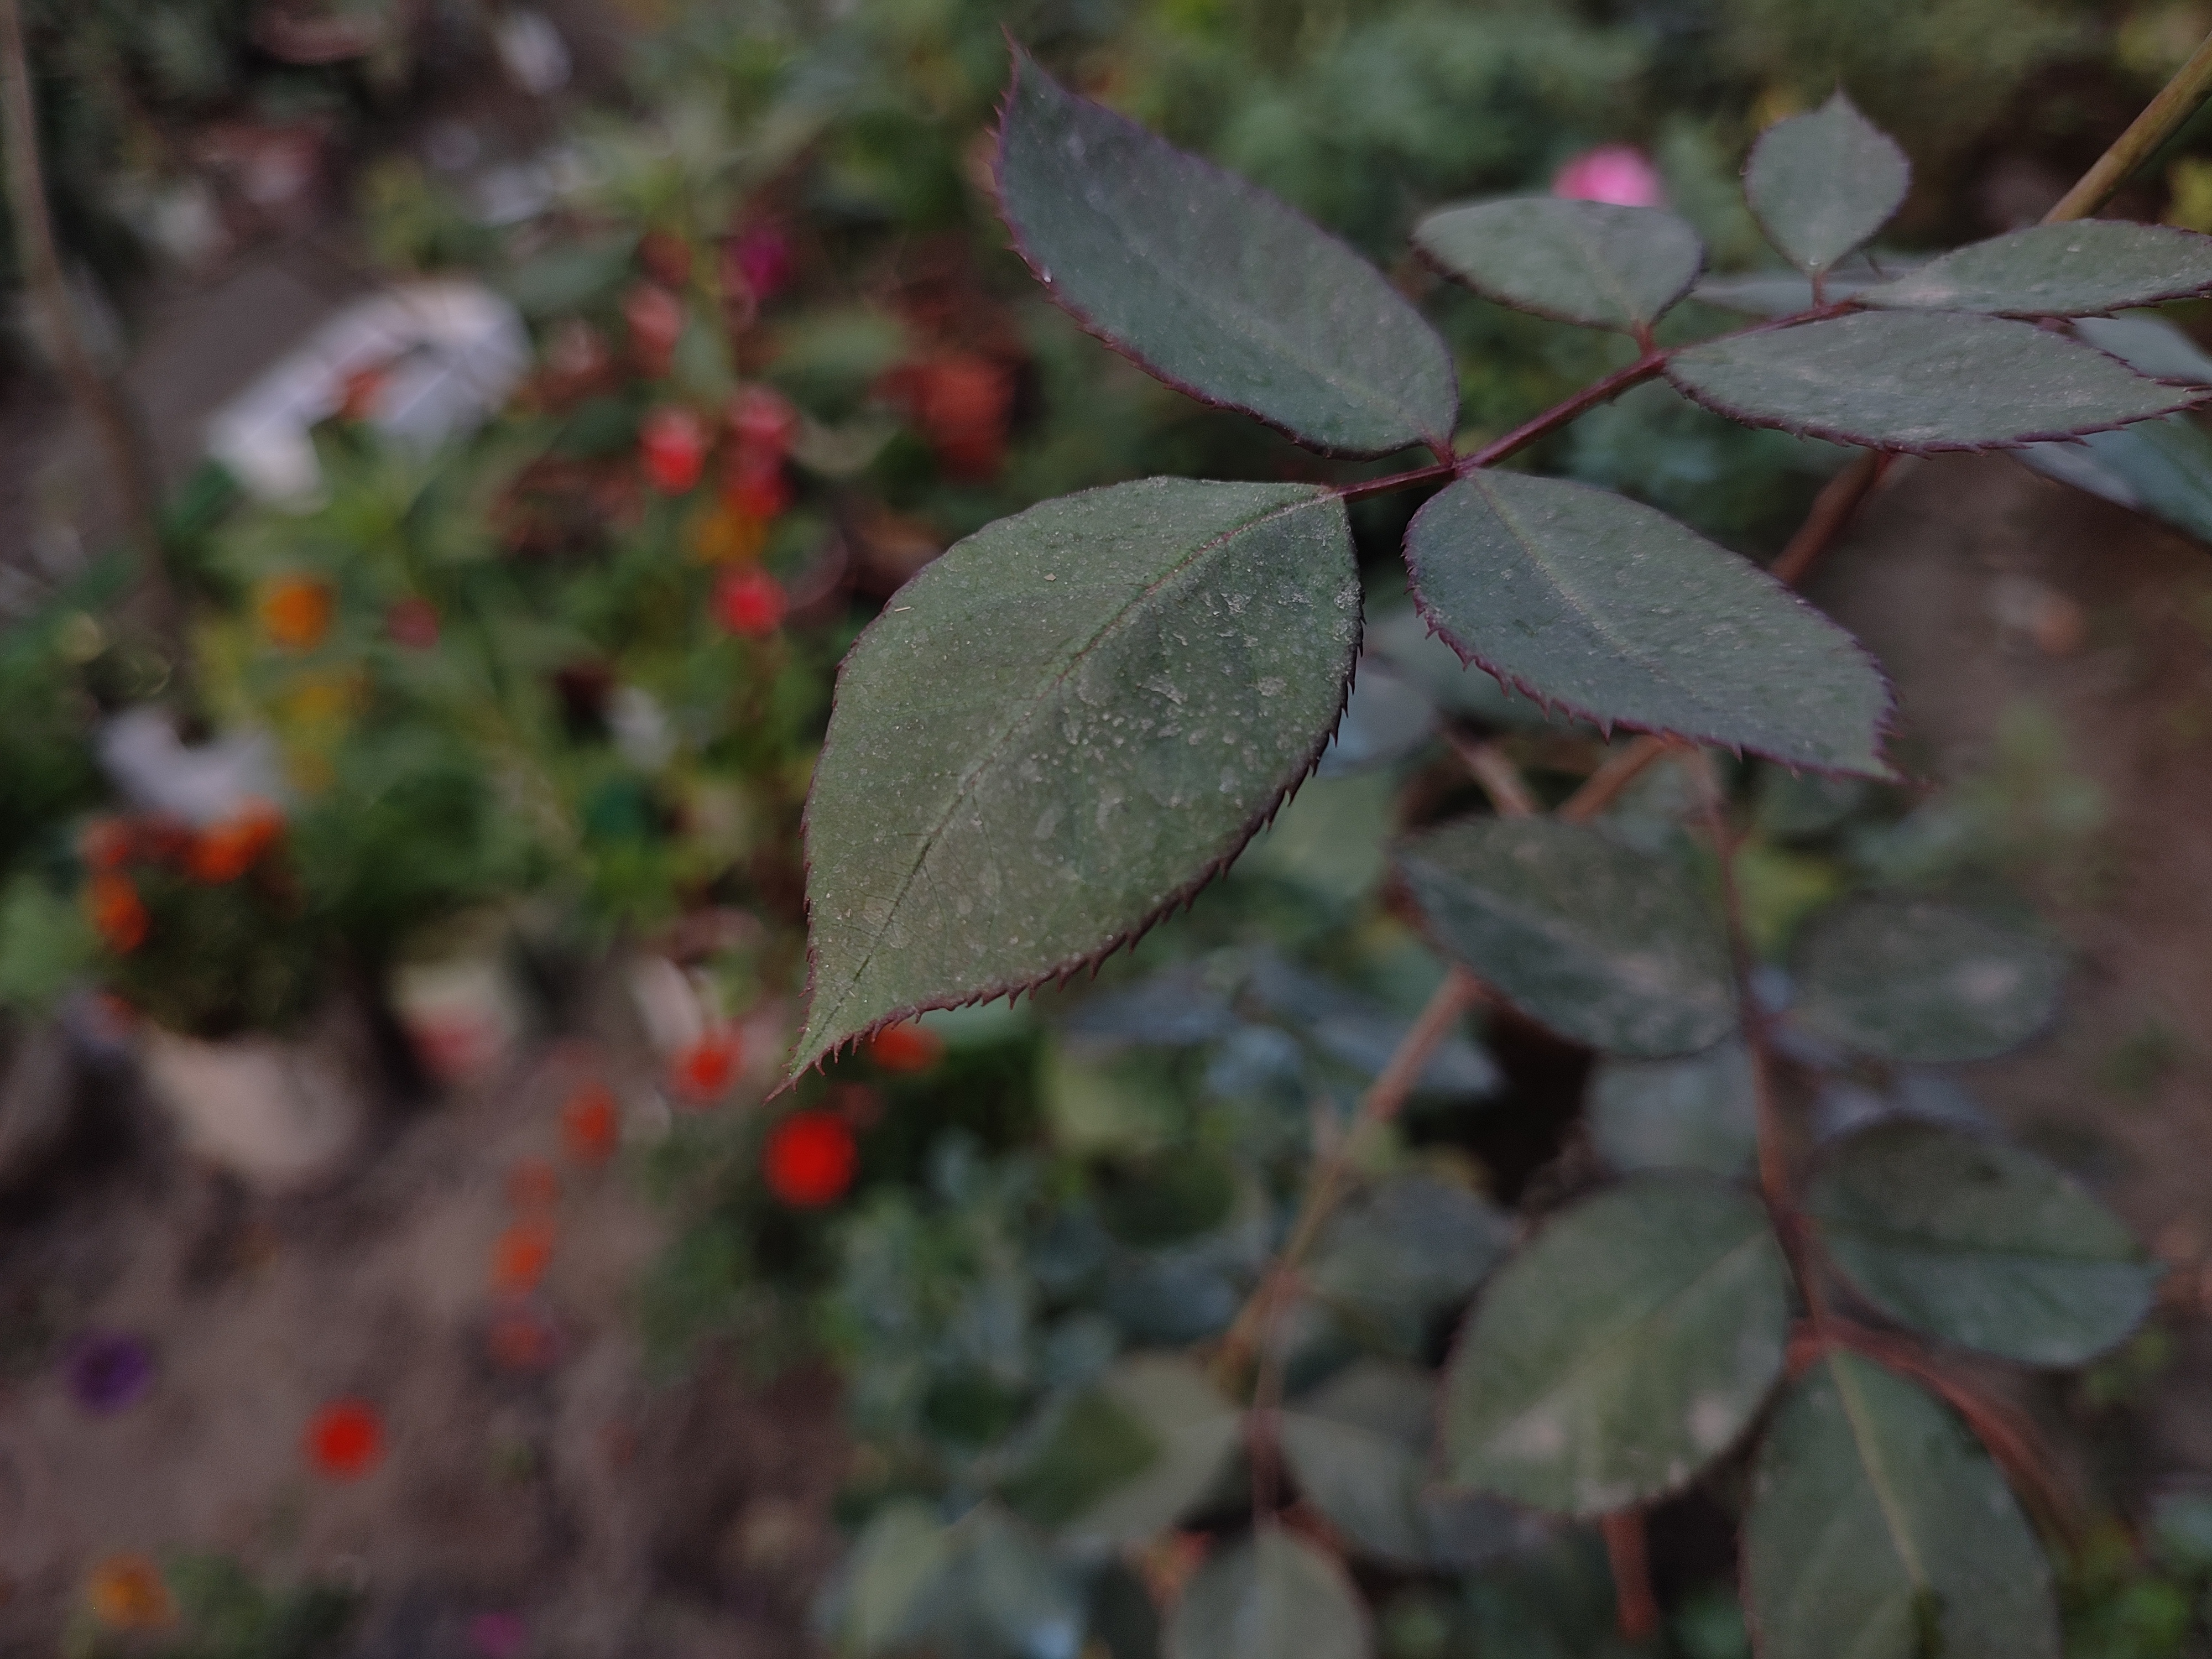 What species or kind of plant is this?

rose
